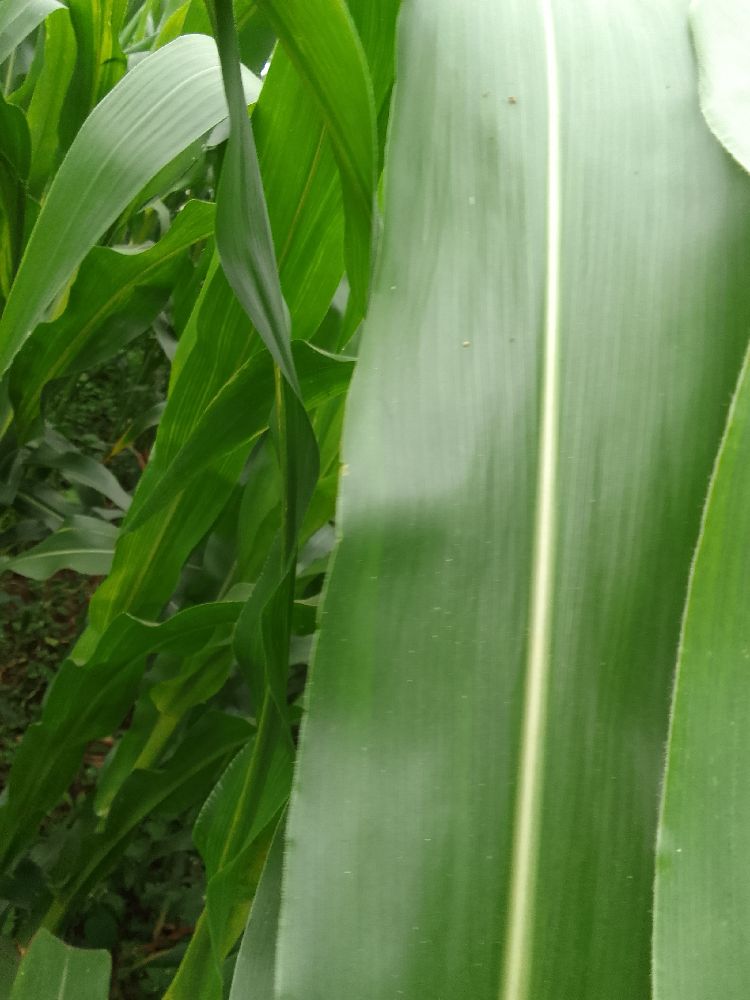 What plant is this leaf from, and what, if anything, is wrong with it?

maize, healthy
